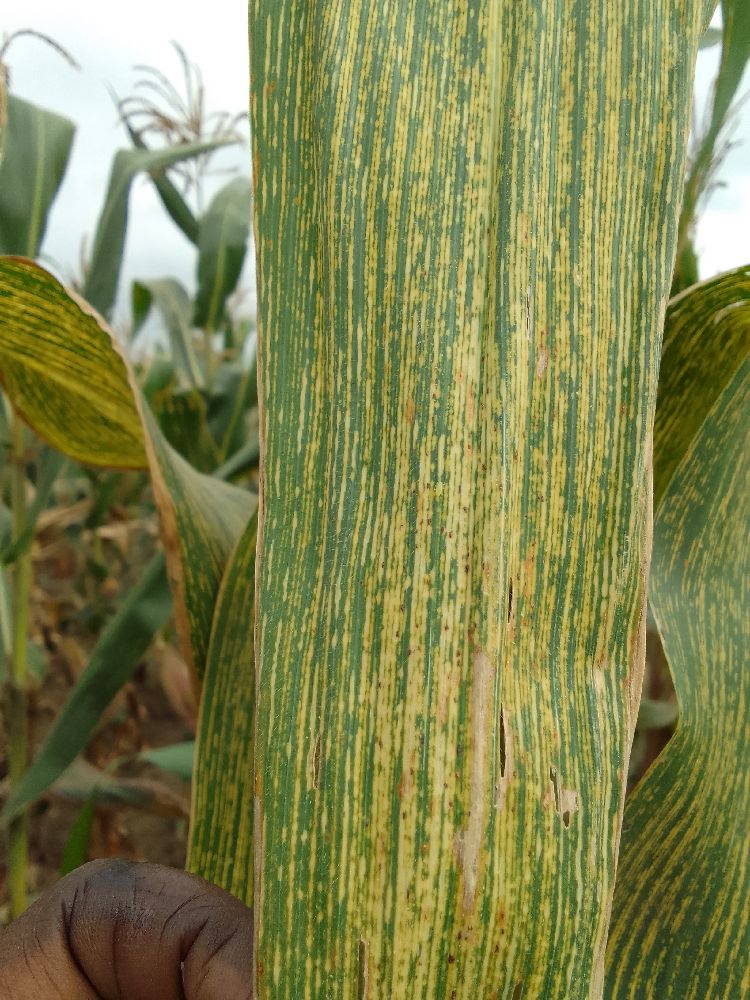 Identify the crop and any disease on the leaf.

maize, maize streak virus
